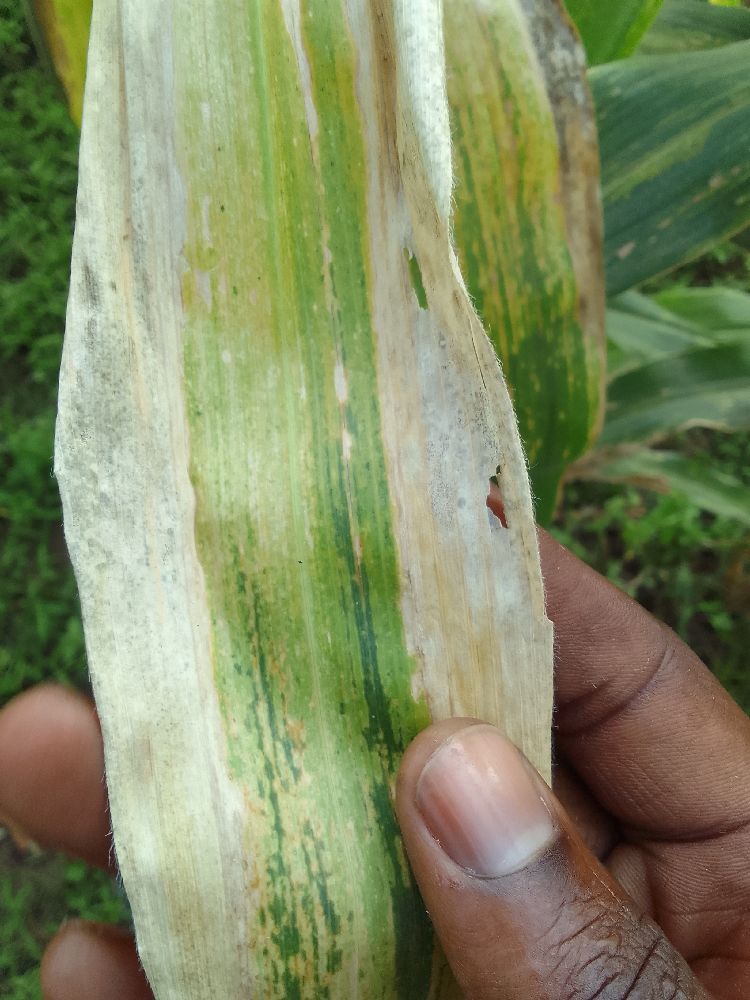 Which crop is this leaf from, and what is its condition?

maize, maize lethal necrosis
